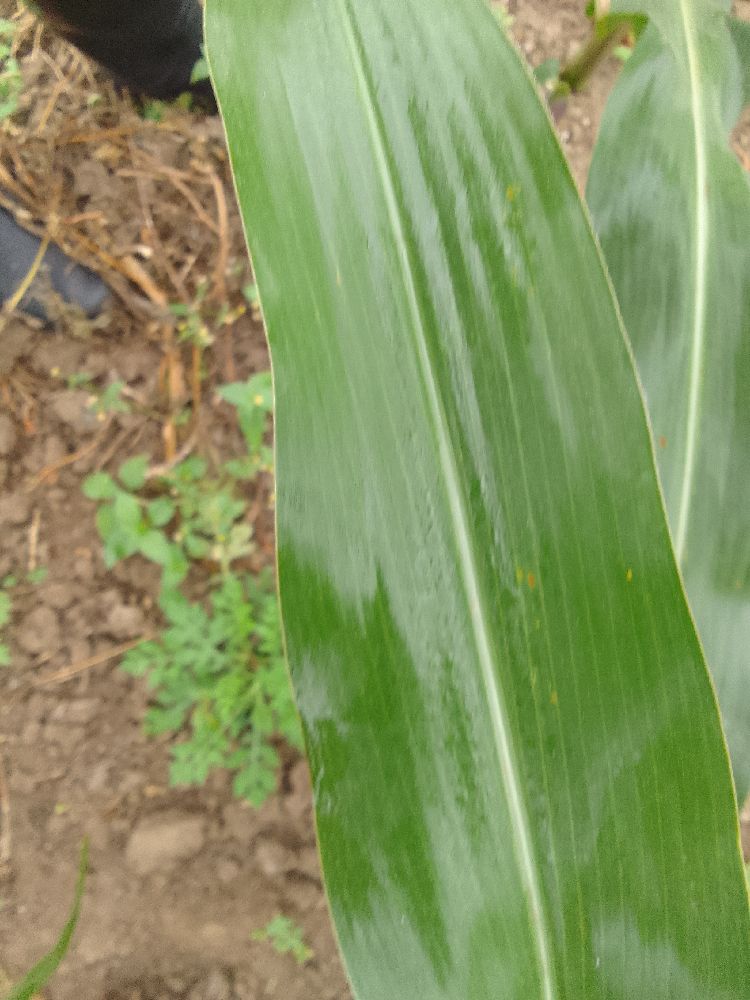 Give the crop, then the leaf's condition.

maize, healthy
